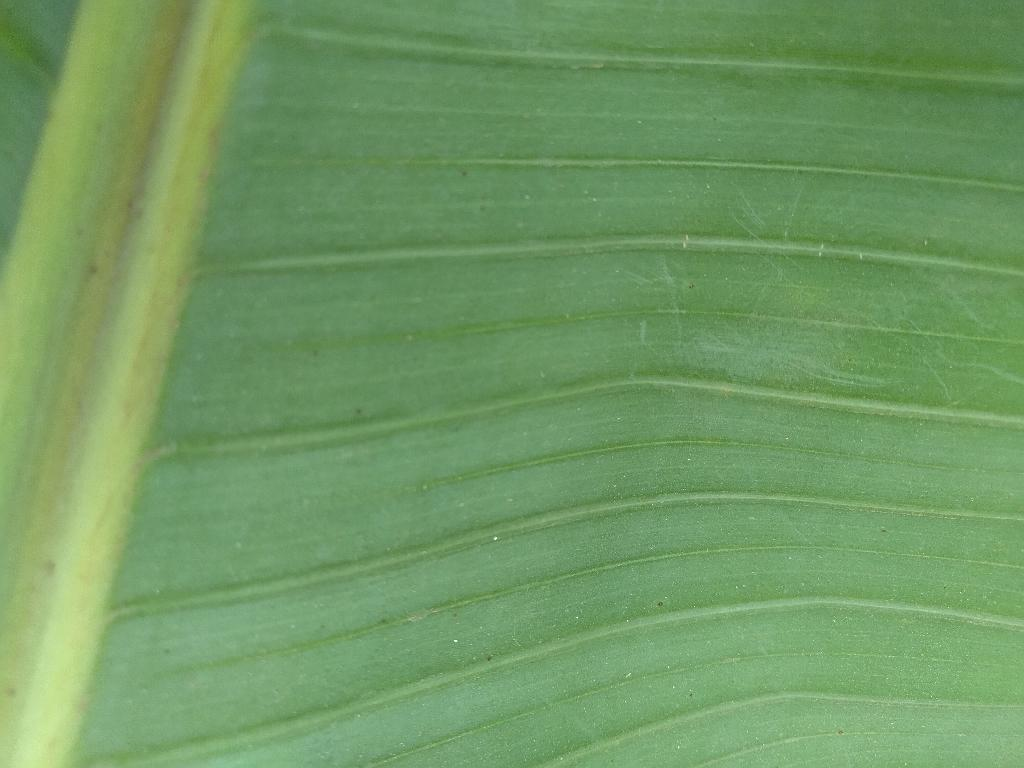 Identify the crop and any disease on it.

banana, healthy
